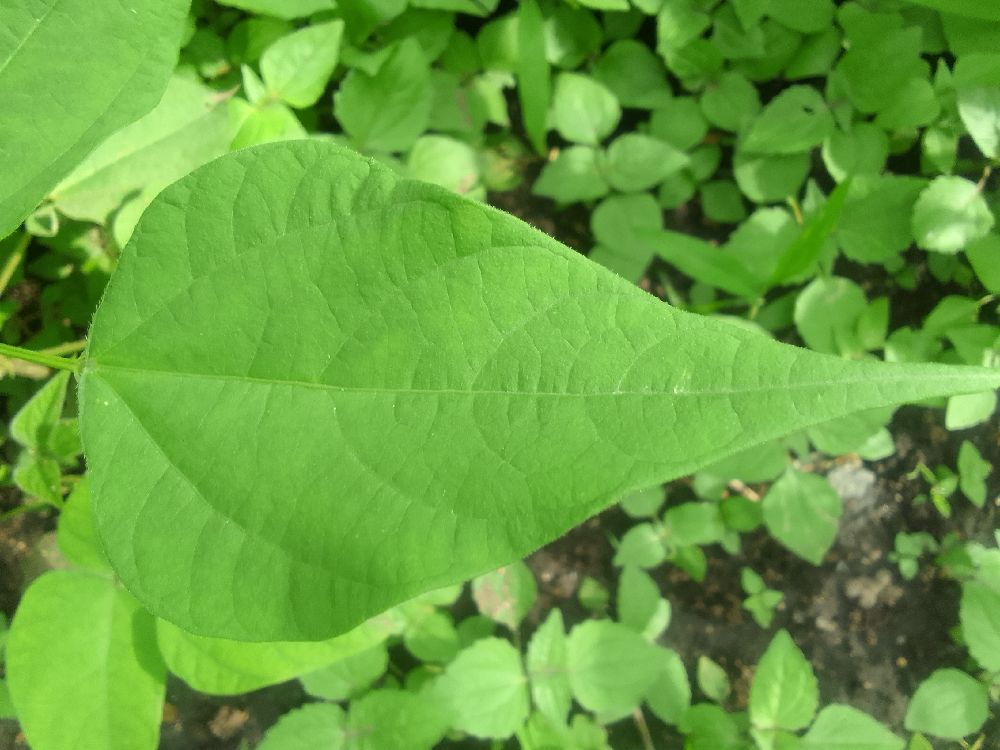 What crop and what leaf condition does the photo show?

common bean, healthy
